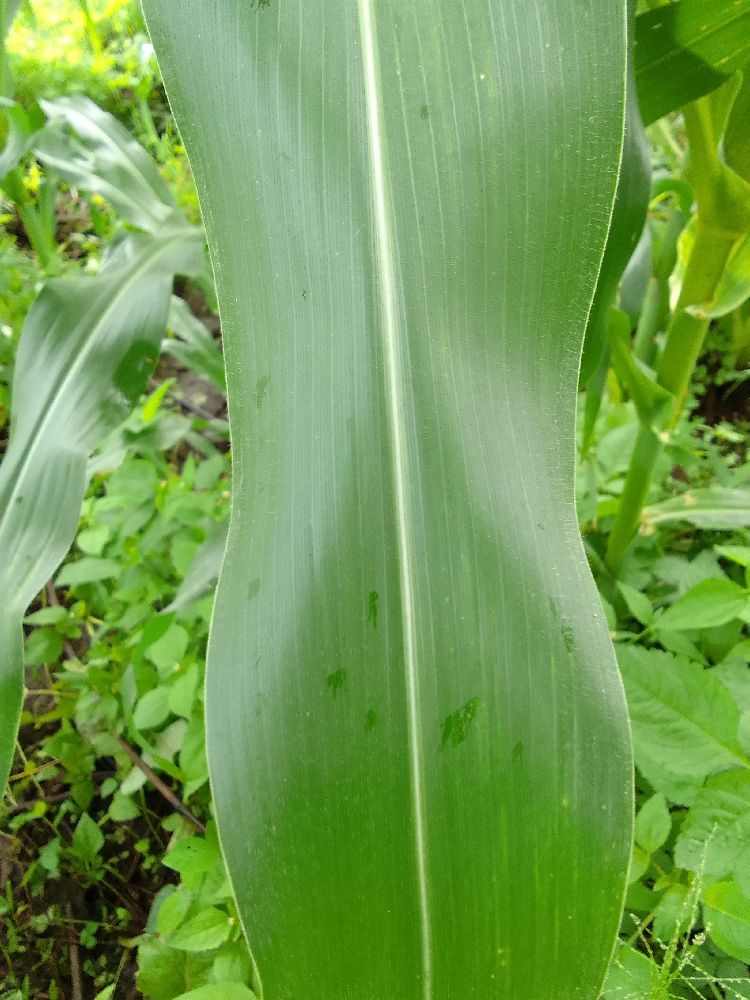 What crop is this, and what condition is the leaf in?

maize, healthy
